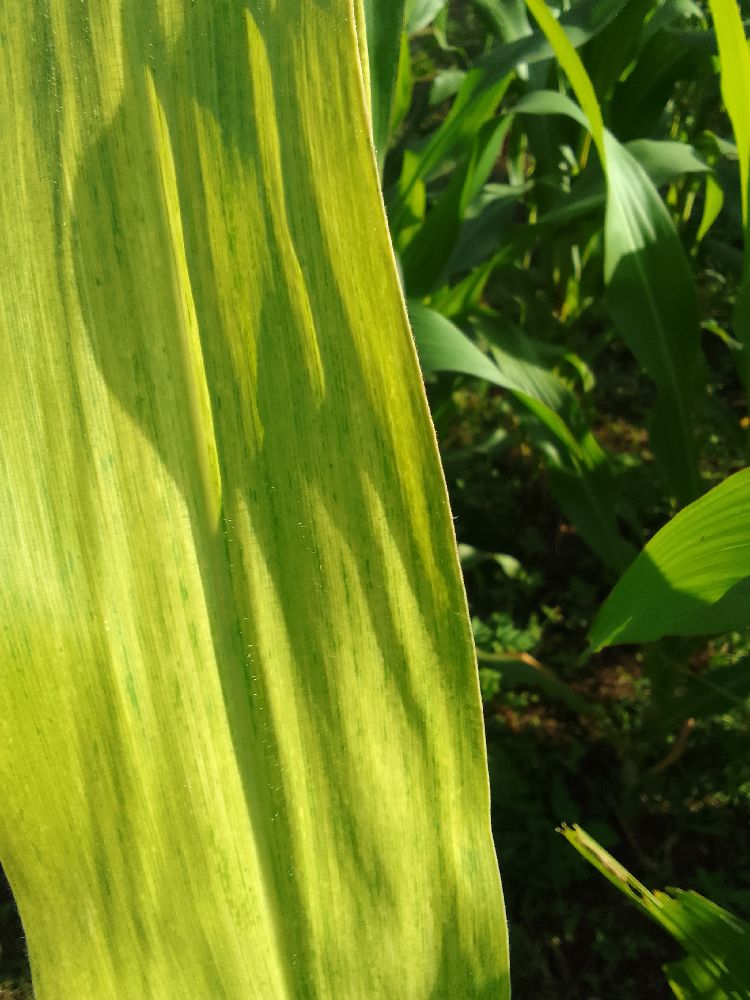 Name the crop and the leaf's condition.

maize, maize lethal necrosis
